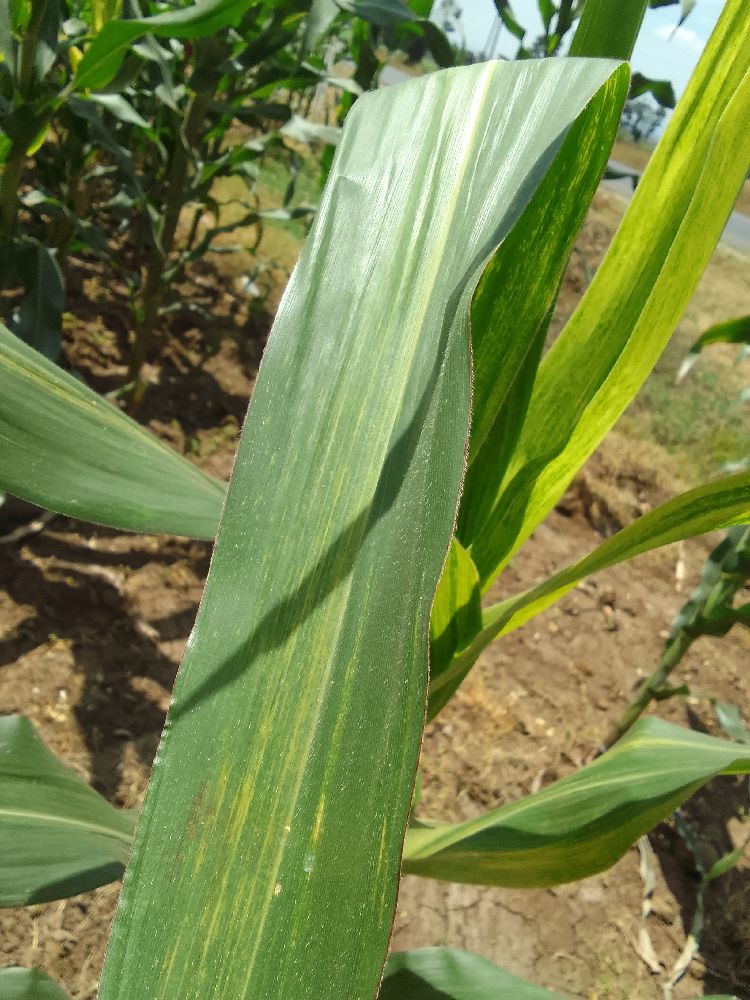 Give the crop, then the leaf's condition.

maize, maize lethal necrosis
